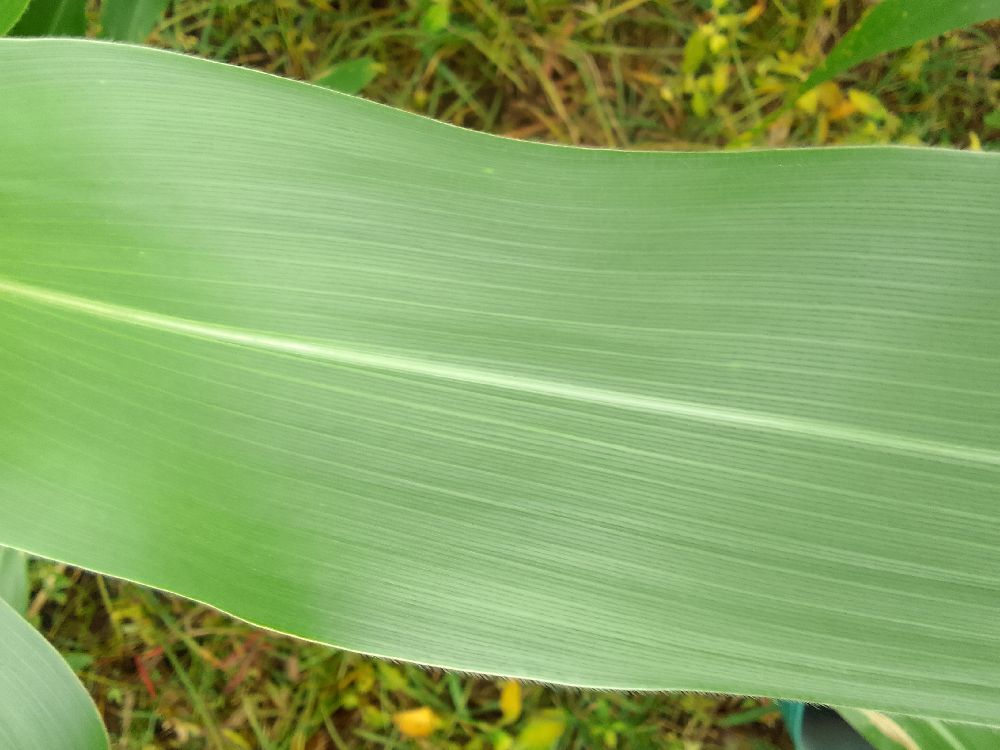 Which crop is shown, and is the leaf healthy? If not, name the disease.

maize, healthy
